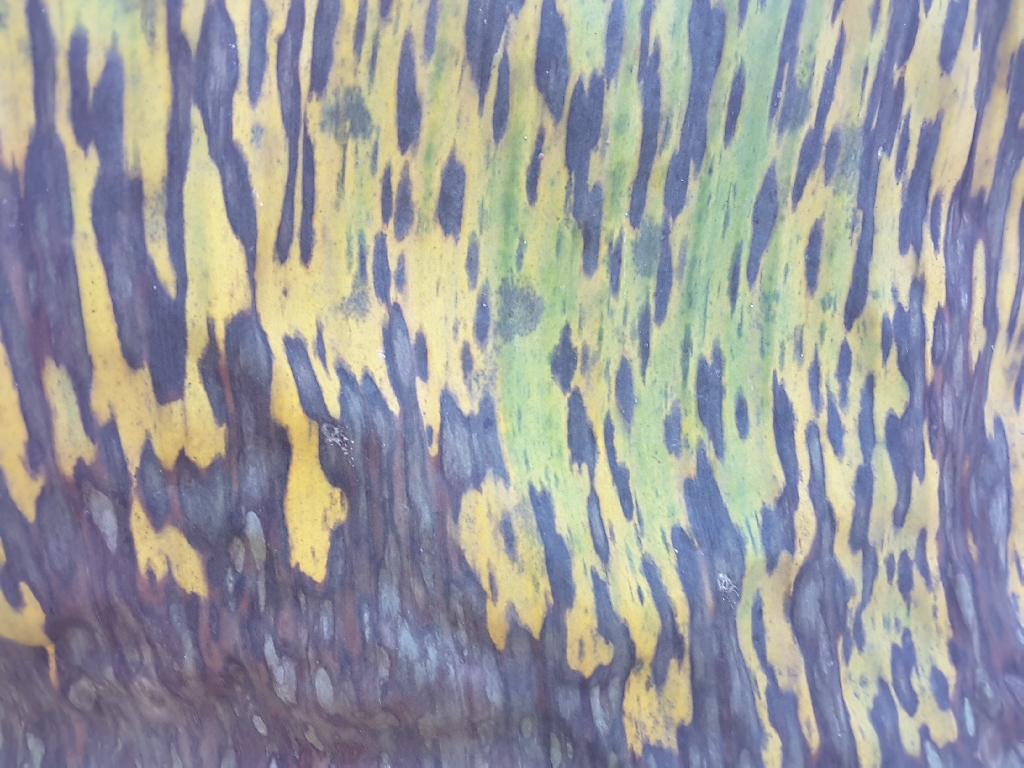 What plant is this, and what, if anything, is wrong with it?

banana, black sigatoka
